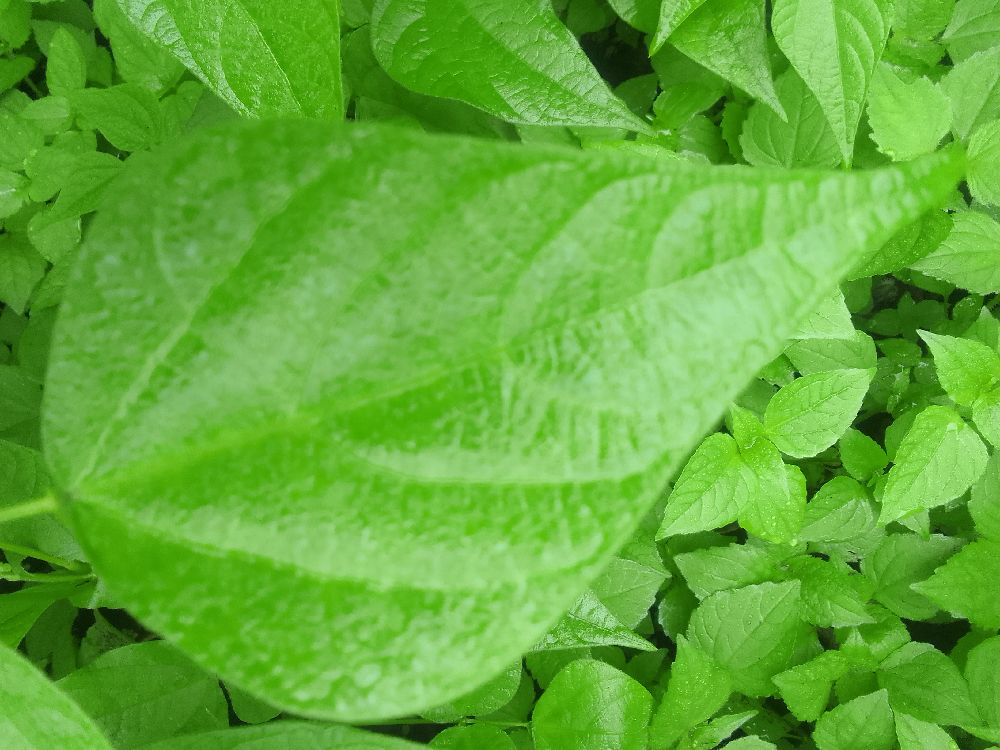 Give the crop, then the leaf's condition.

common bean, healthy
